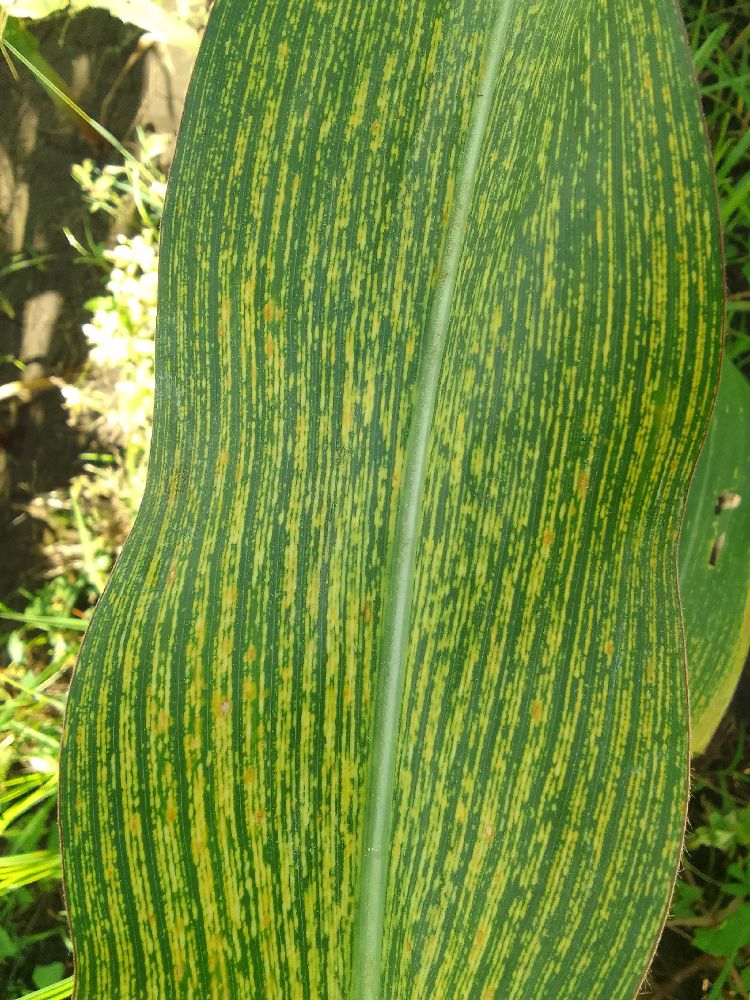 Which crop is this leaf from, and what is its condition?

maize, maize streak virus
